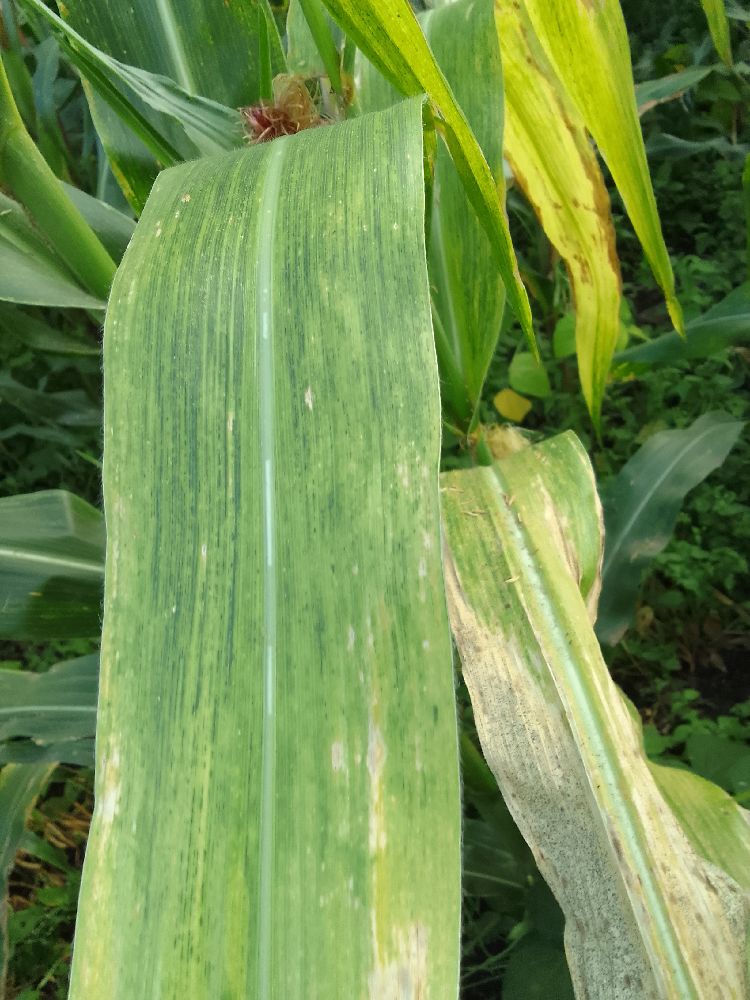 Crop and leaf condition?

maize, maize lethal necrosis
